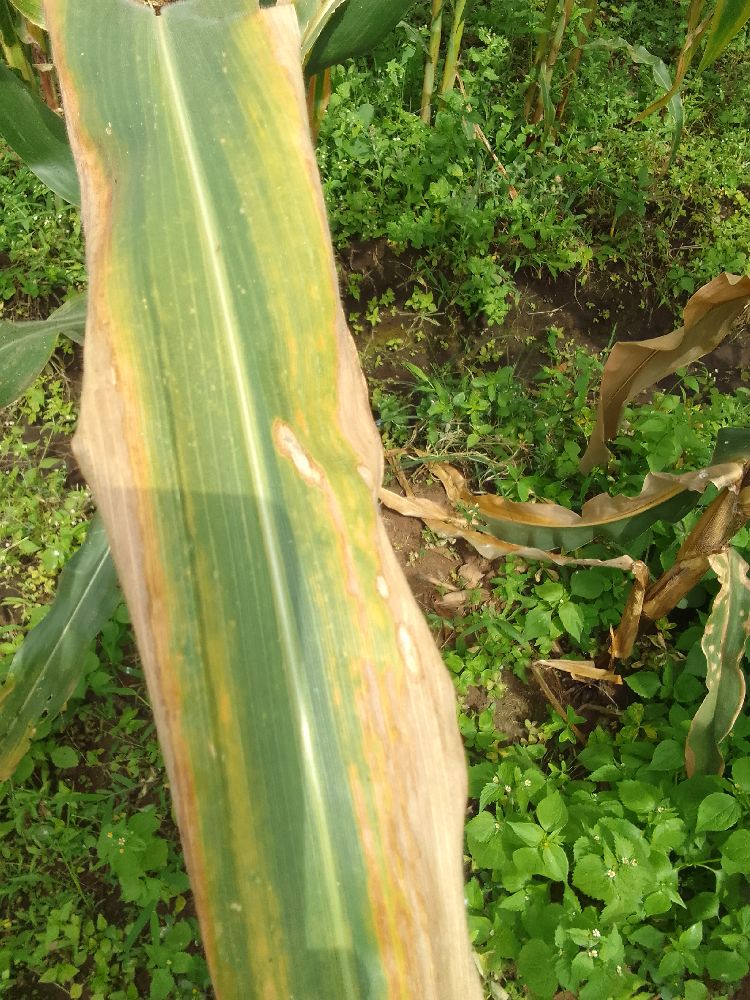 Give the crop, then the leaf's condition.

maize, maize lethal necrosis
